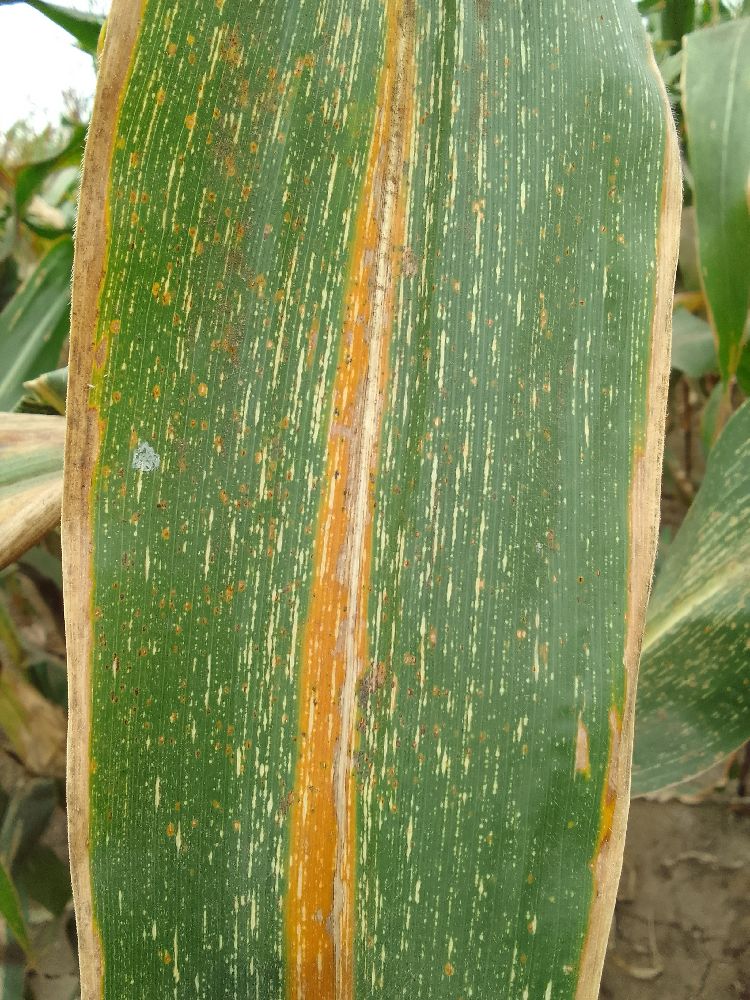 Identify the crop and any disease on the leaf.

maize, maize streak virus
